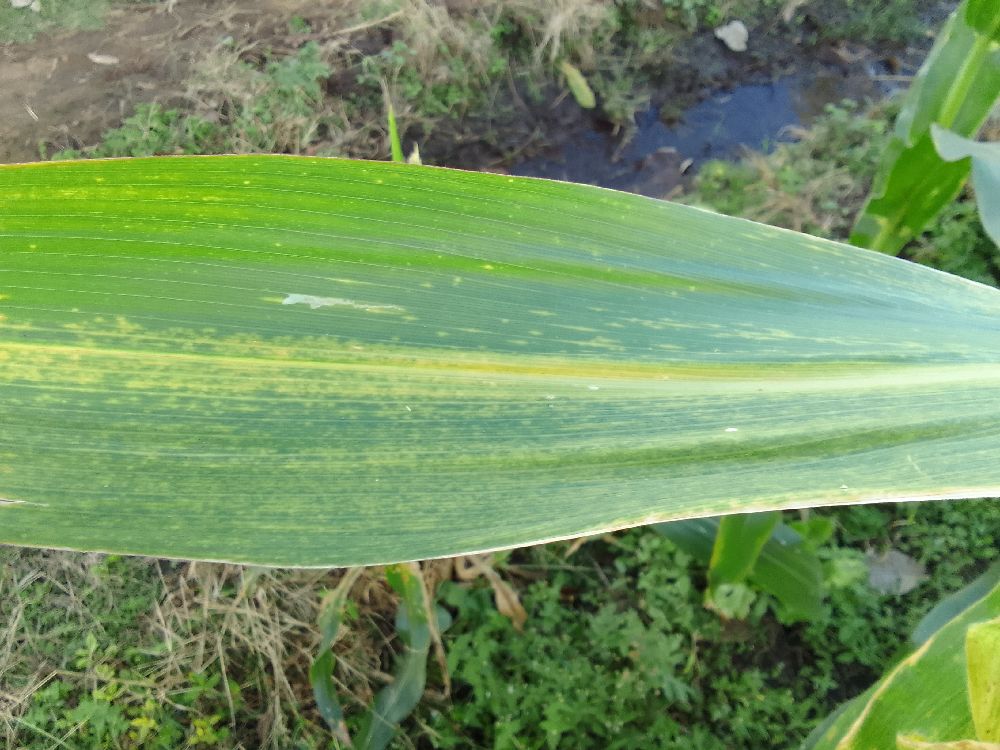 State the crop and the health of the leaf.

maize, maize lethal necrosis
